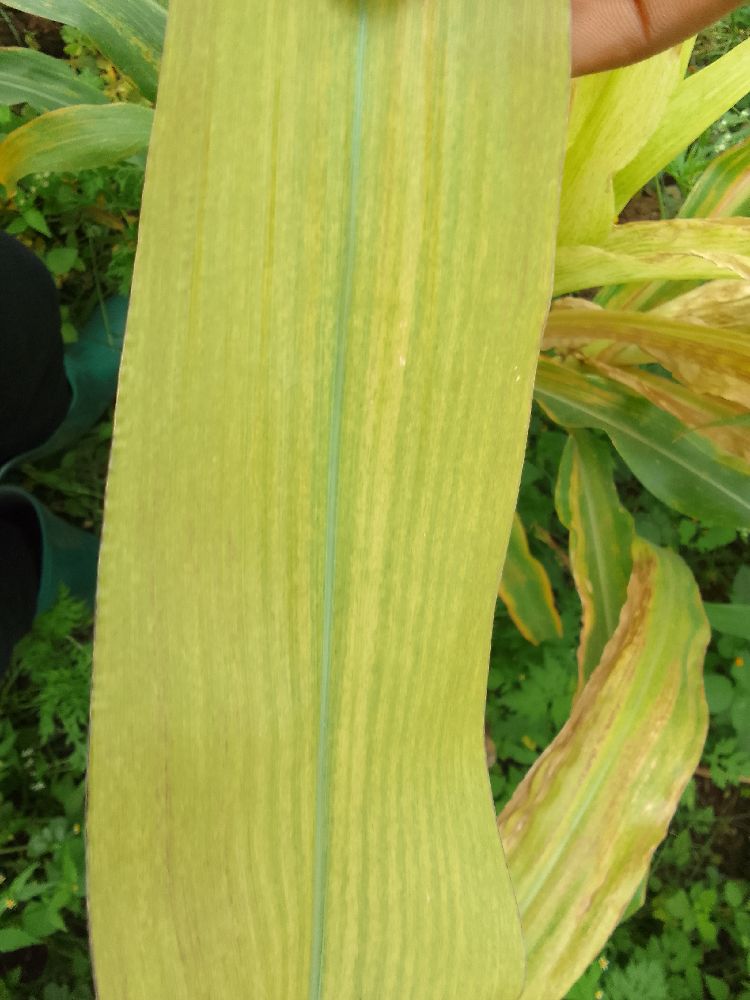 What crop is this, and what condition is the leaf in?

maize, maize lethal necrosis
